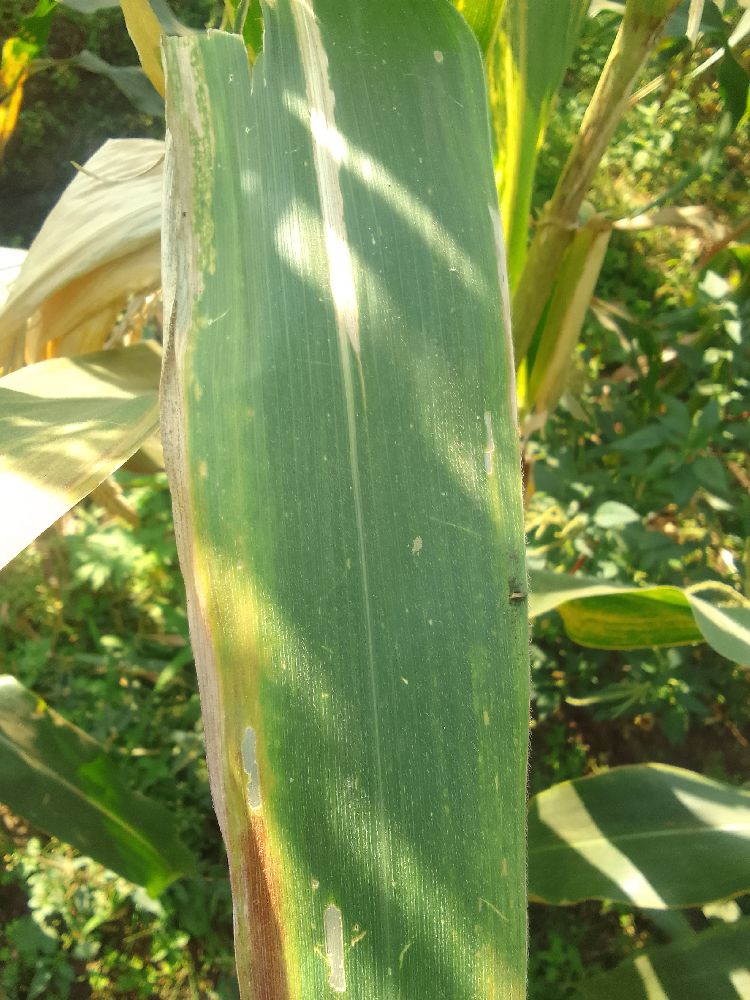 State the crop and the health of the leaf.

maize, maize lethal necrosis
